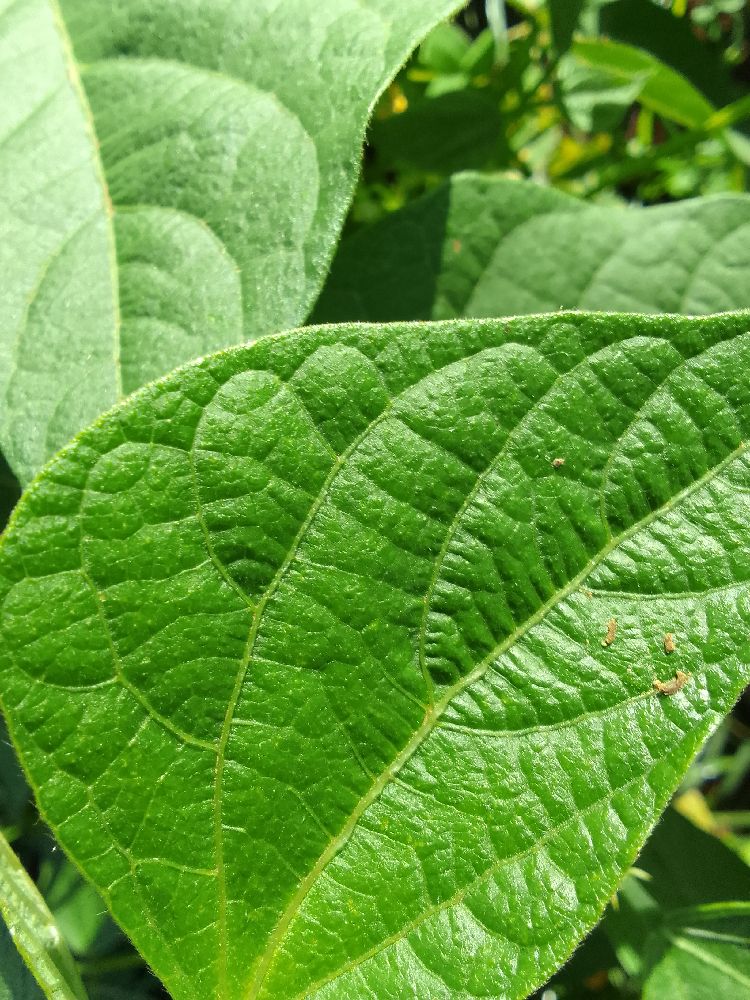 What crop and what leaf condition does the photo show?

common bean, healthy
